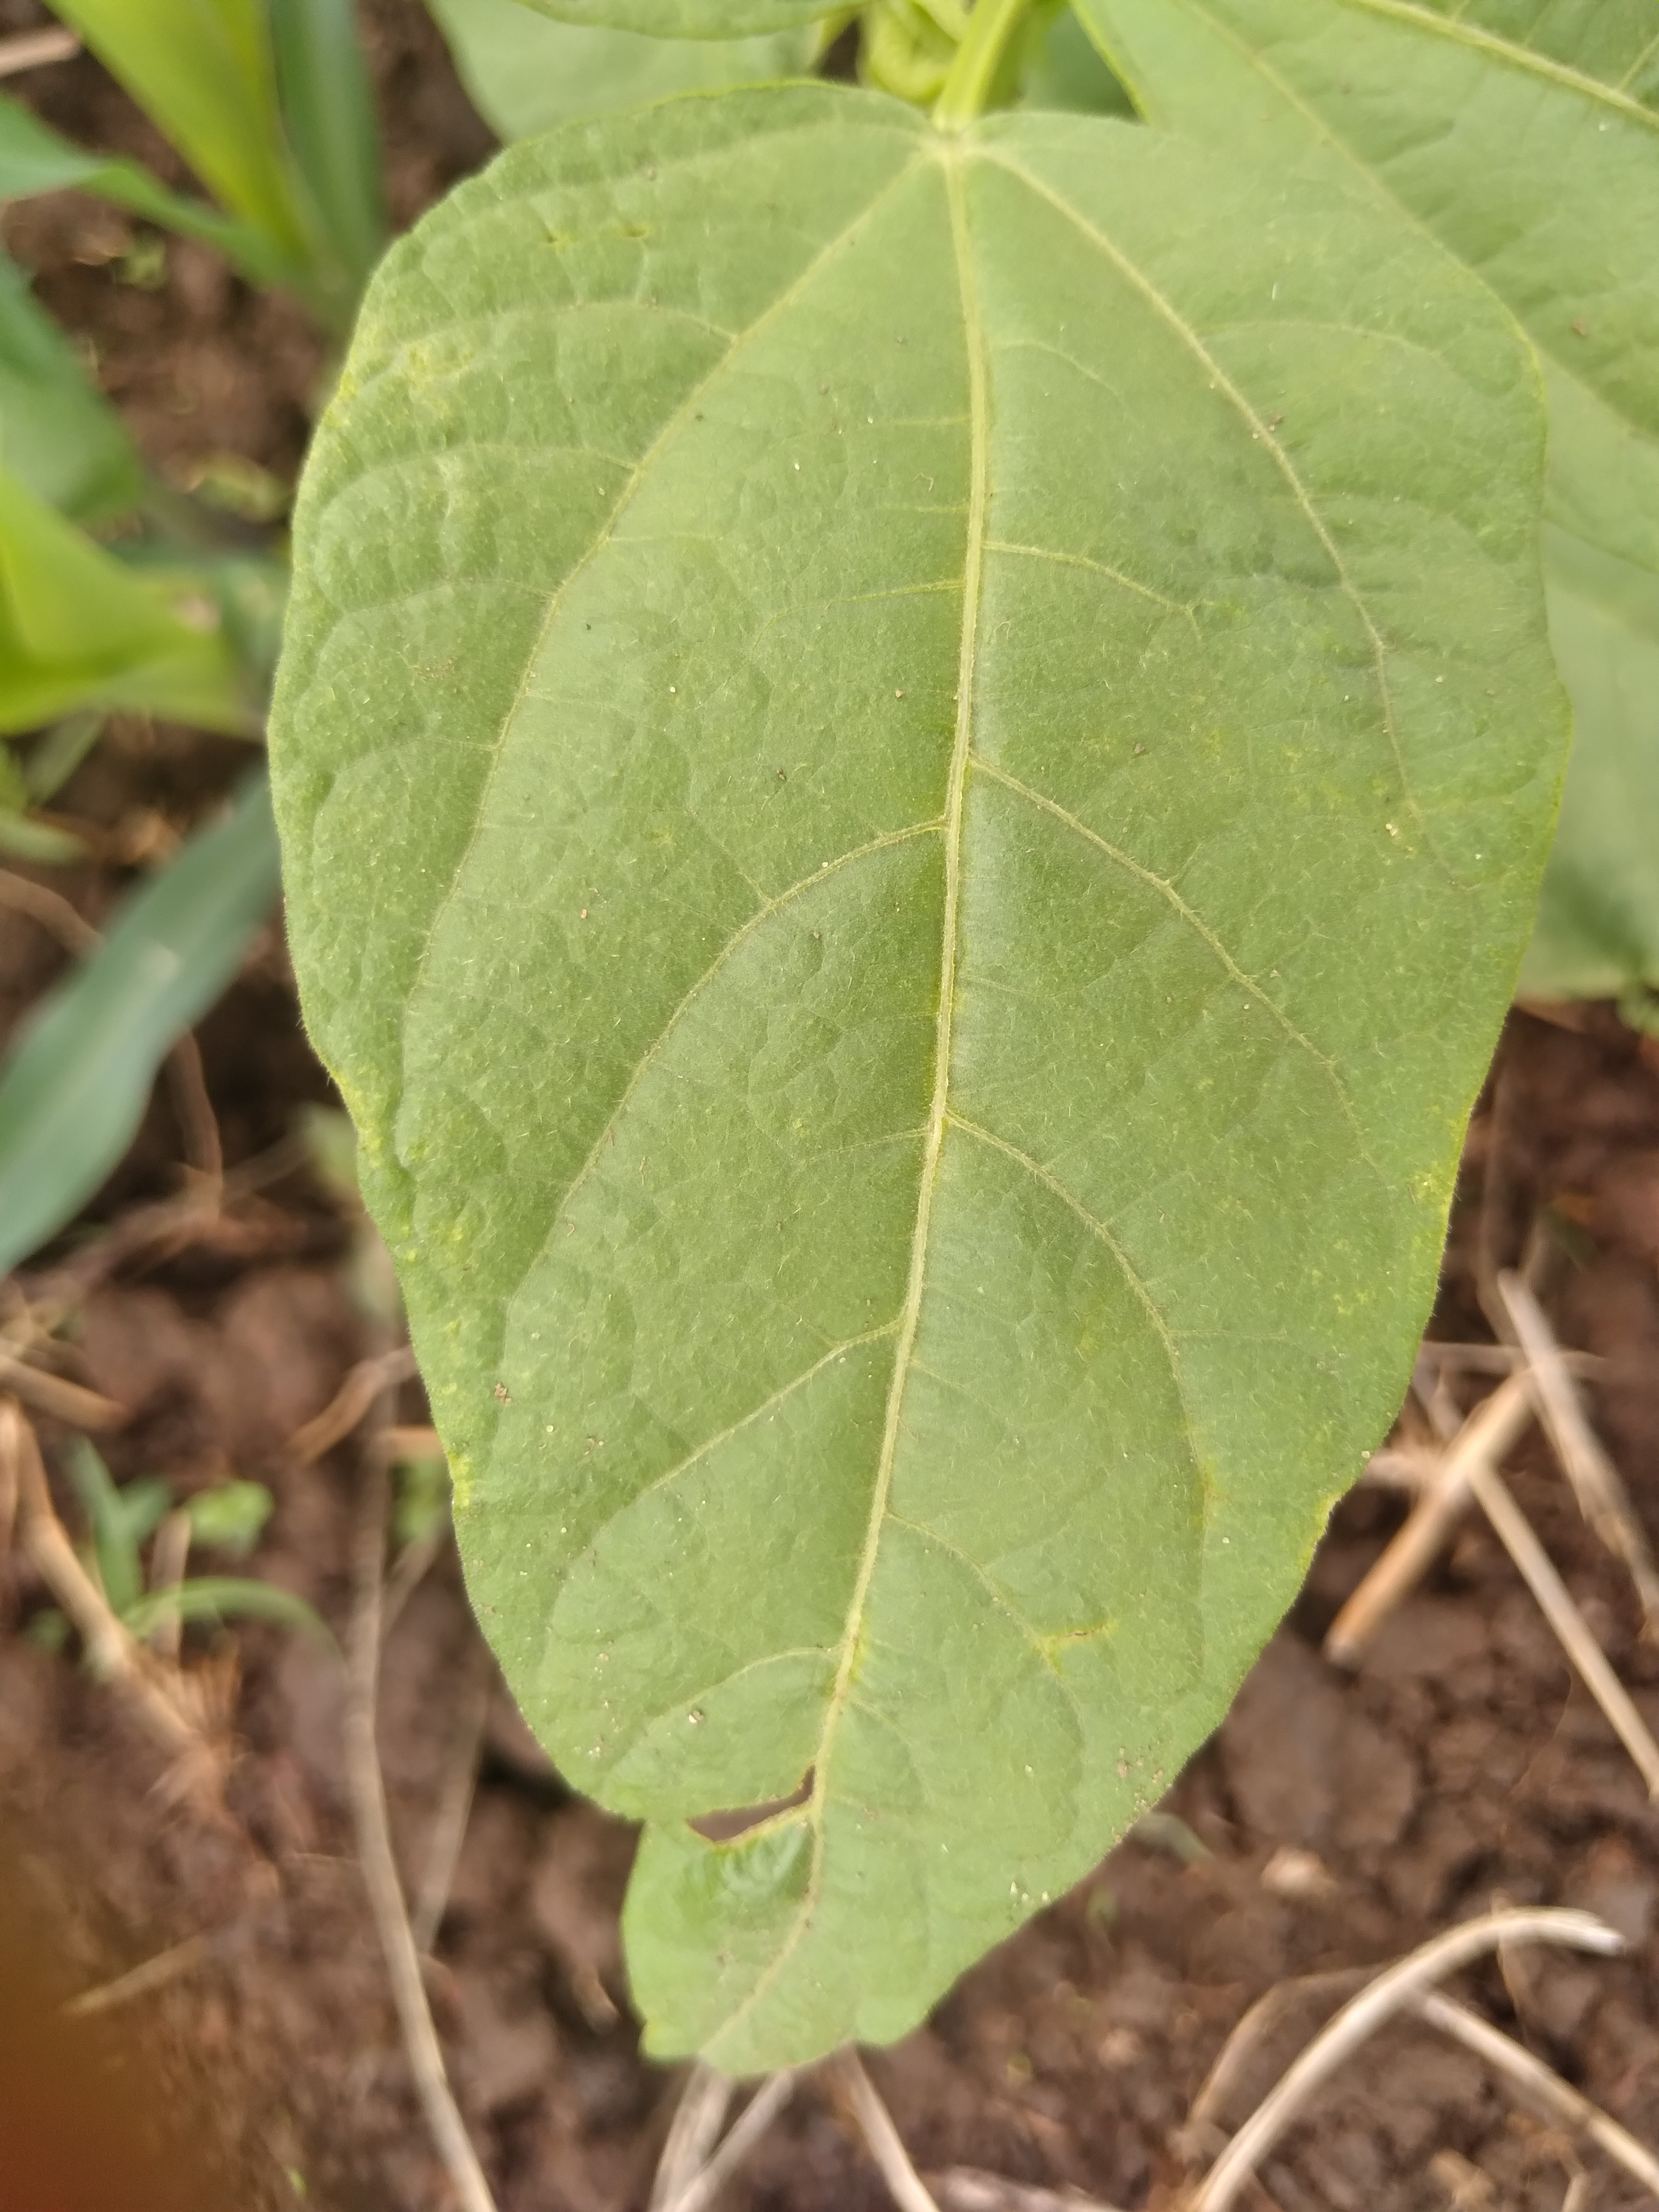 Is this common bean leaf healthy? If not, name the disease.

healthy
